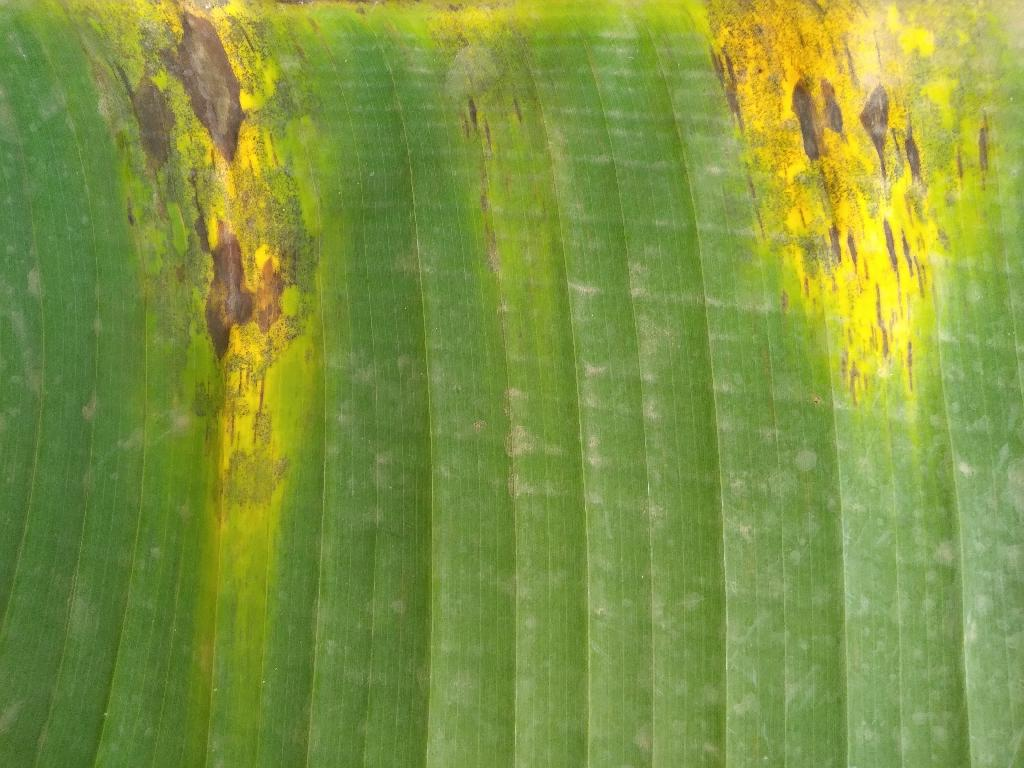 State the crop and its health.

banana, black sigatoka
